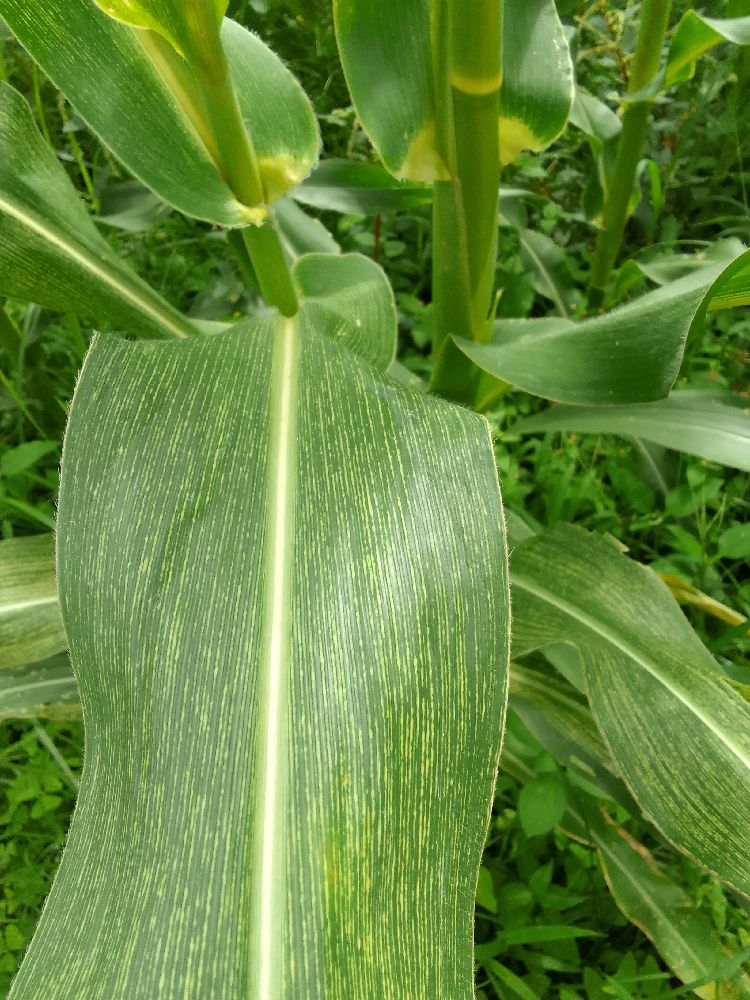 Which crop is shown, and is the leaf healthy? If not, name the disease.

maize, maize streak virus
